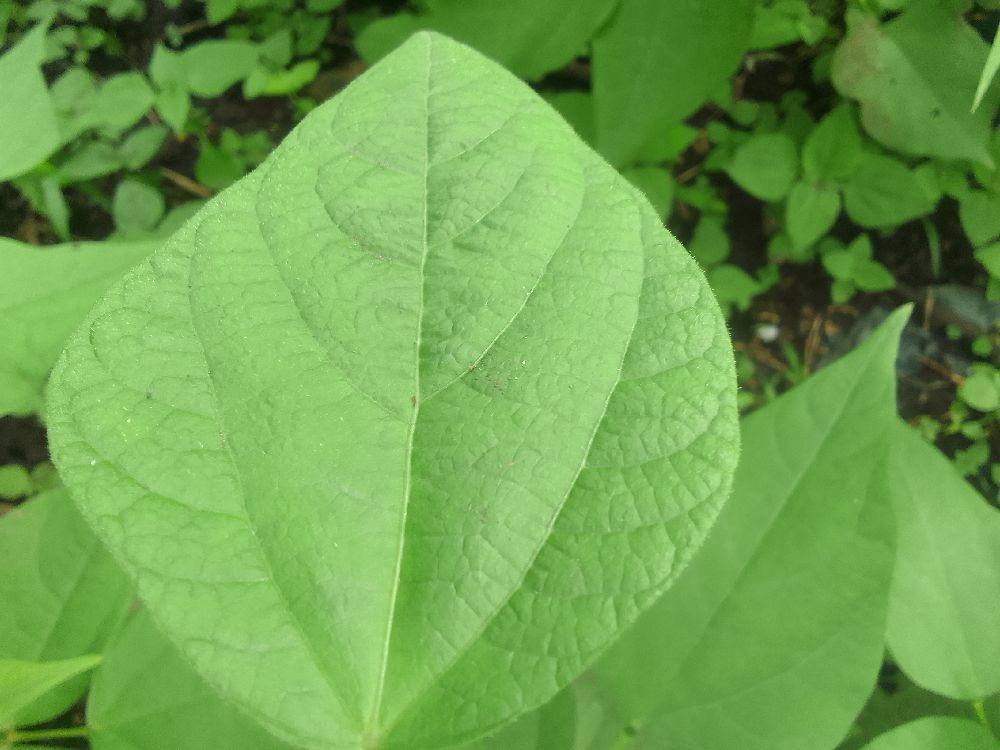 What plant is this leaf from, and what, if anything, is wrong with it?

common bean, healthy
